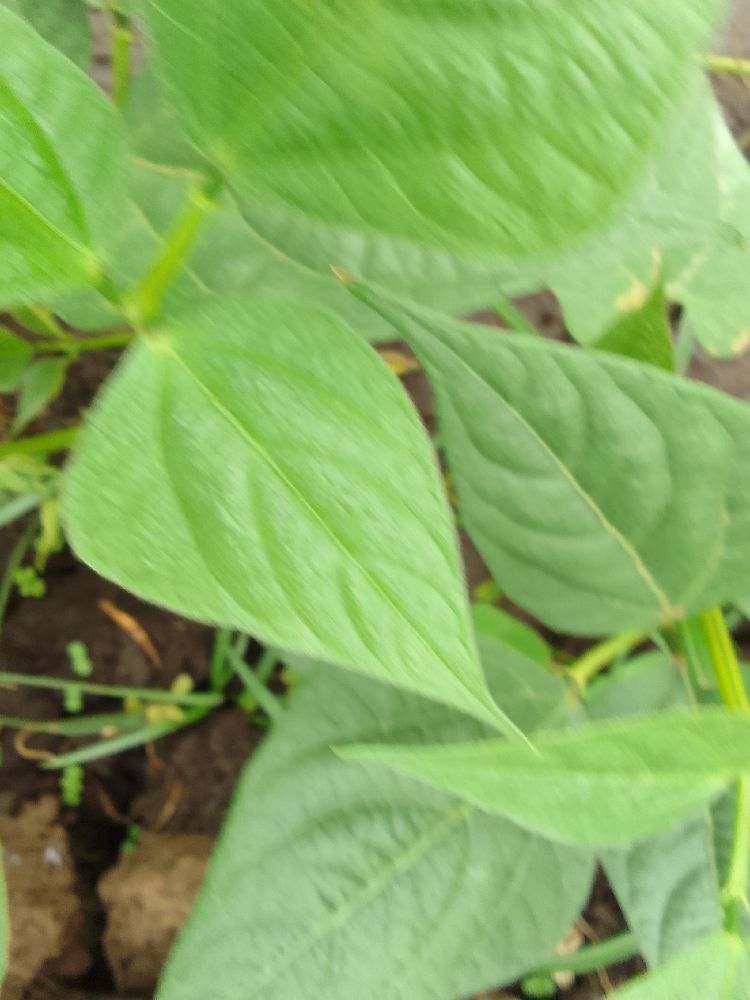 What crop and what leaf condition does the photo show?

common bean, healthy
